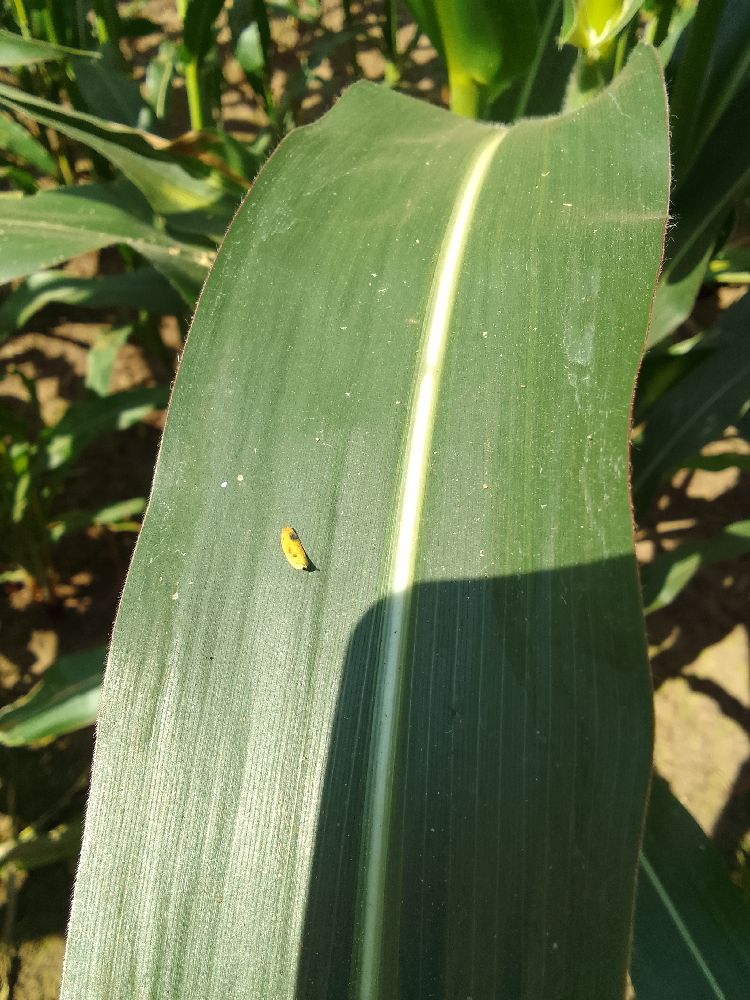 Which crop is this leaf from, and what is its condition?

maize, healthy
